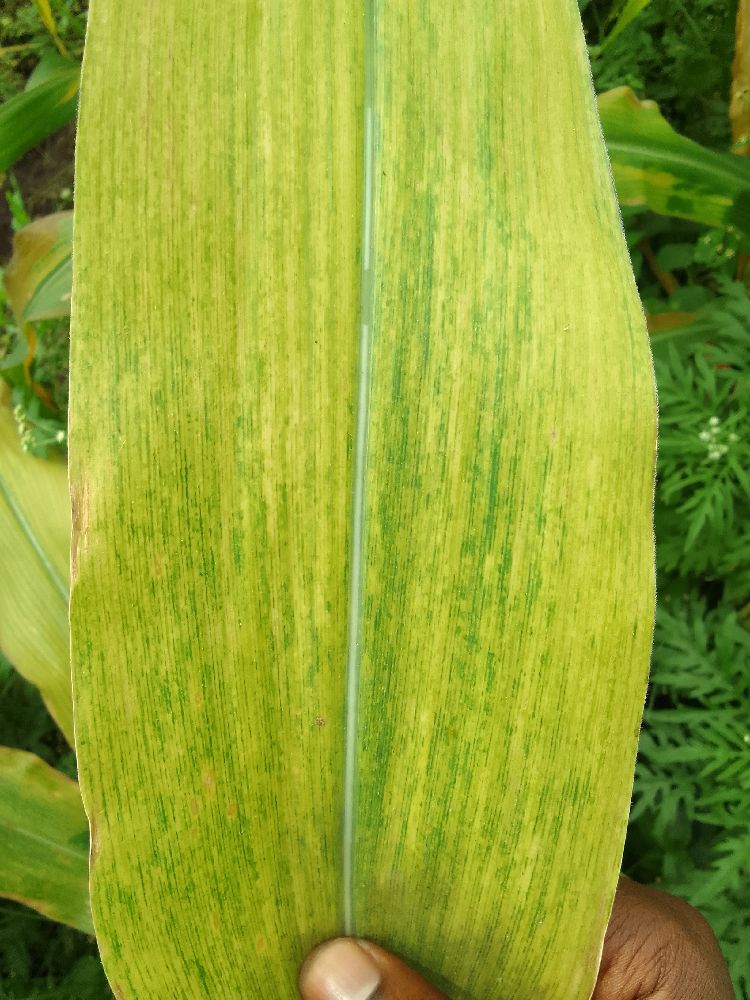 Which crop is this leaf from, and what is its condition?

maize, maize lethal necrosis
